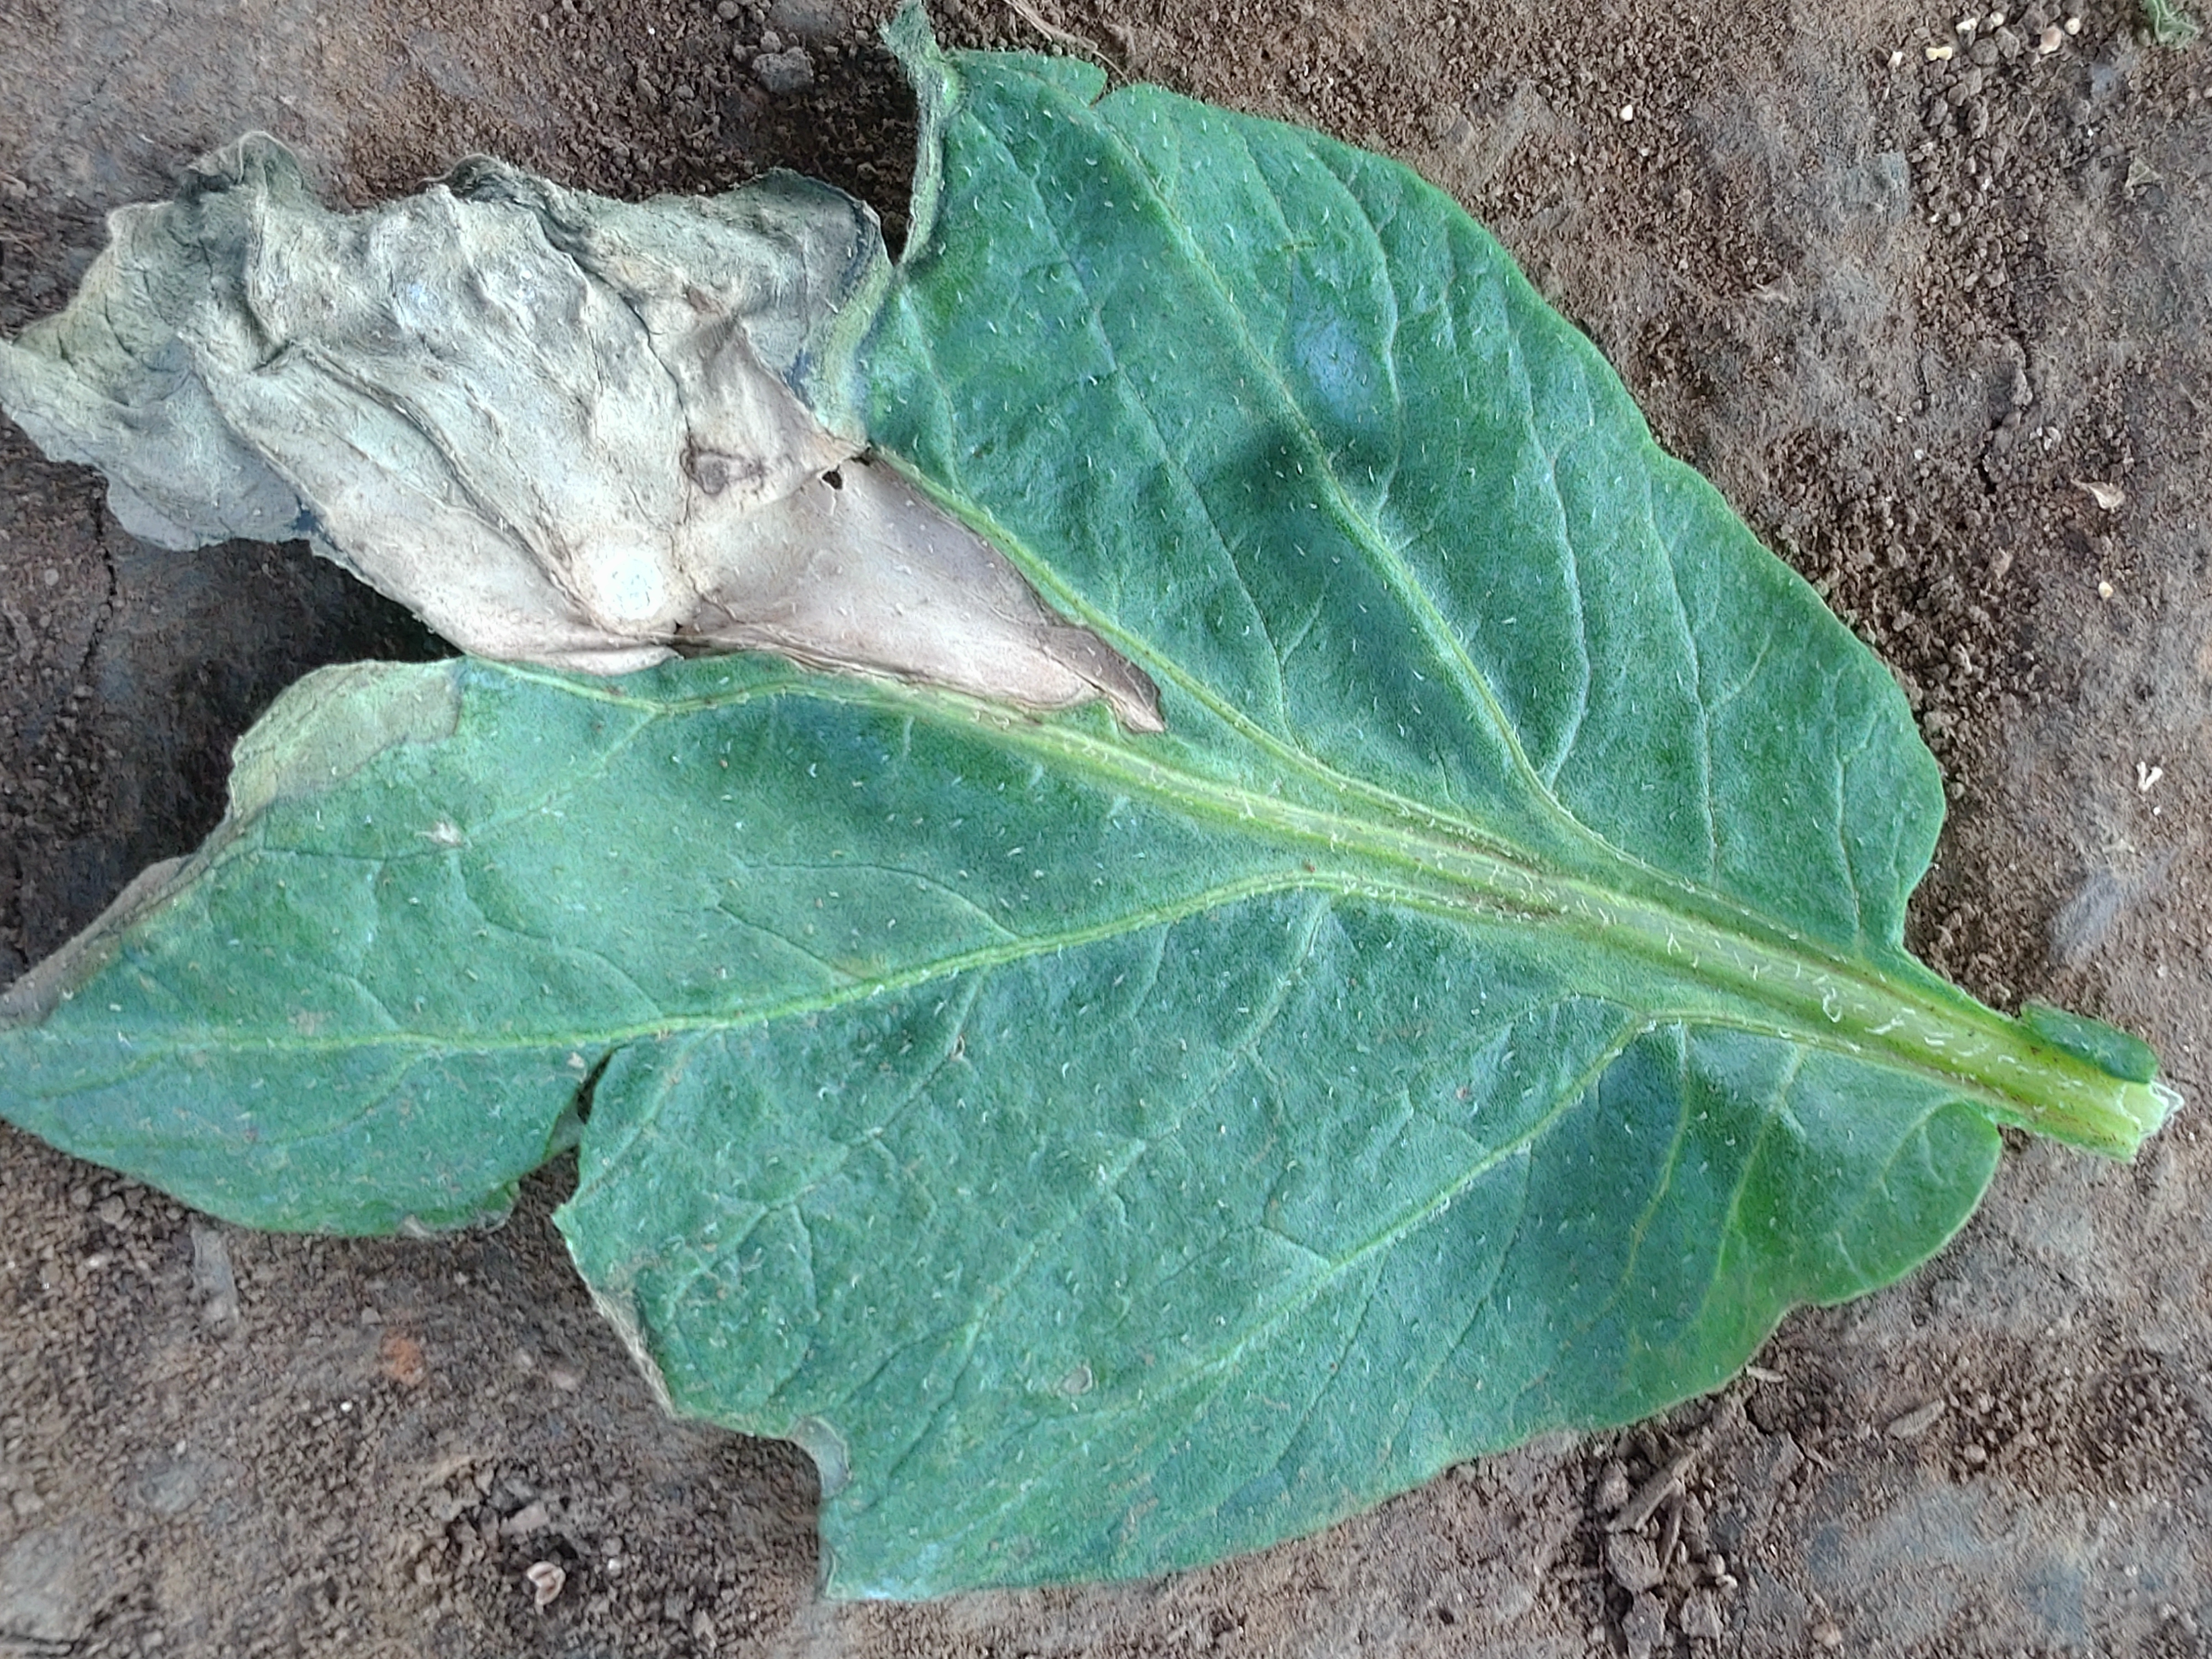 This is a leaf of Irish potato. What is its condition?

early blight
